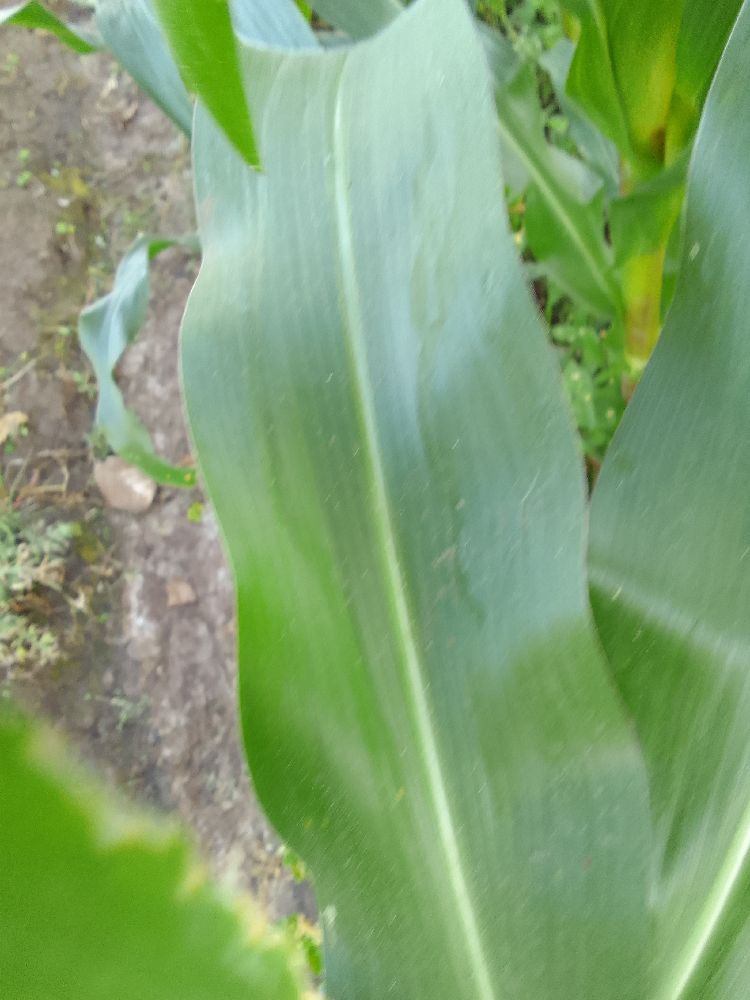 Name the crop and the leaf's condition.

maize, healthy
